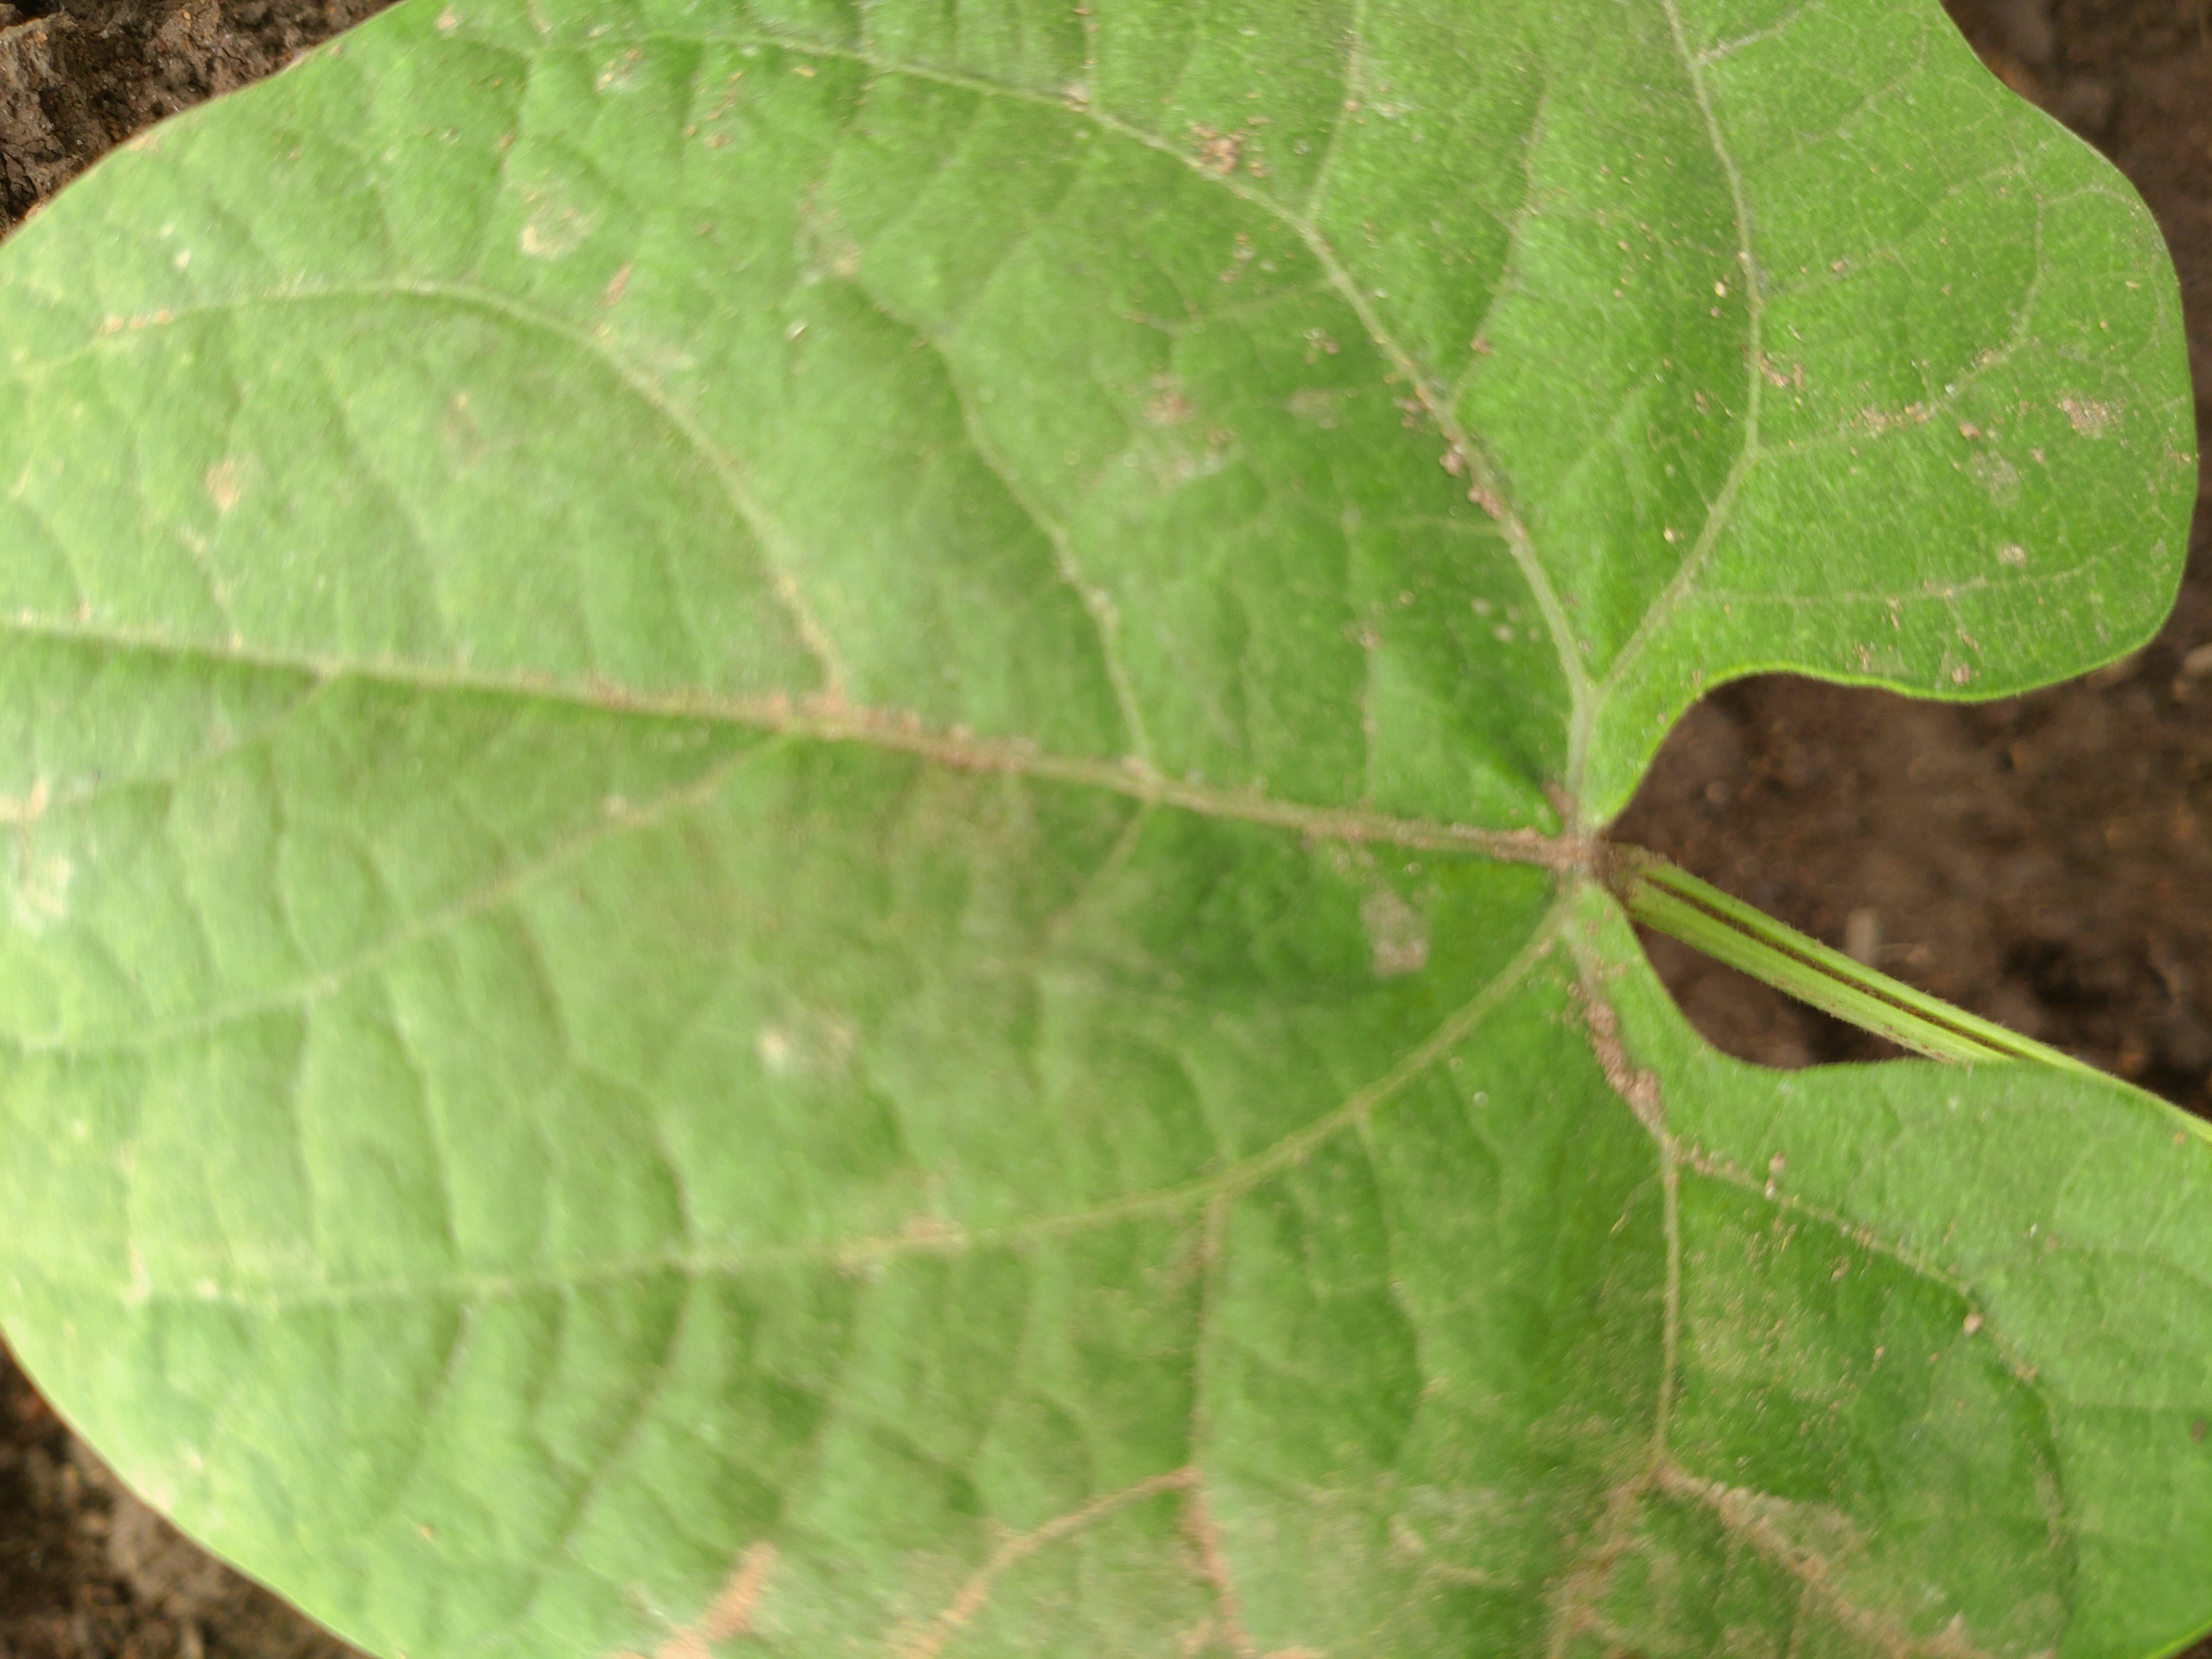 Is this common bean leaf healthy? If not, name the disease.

healthy
